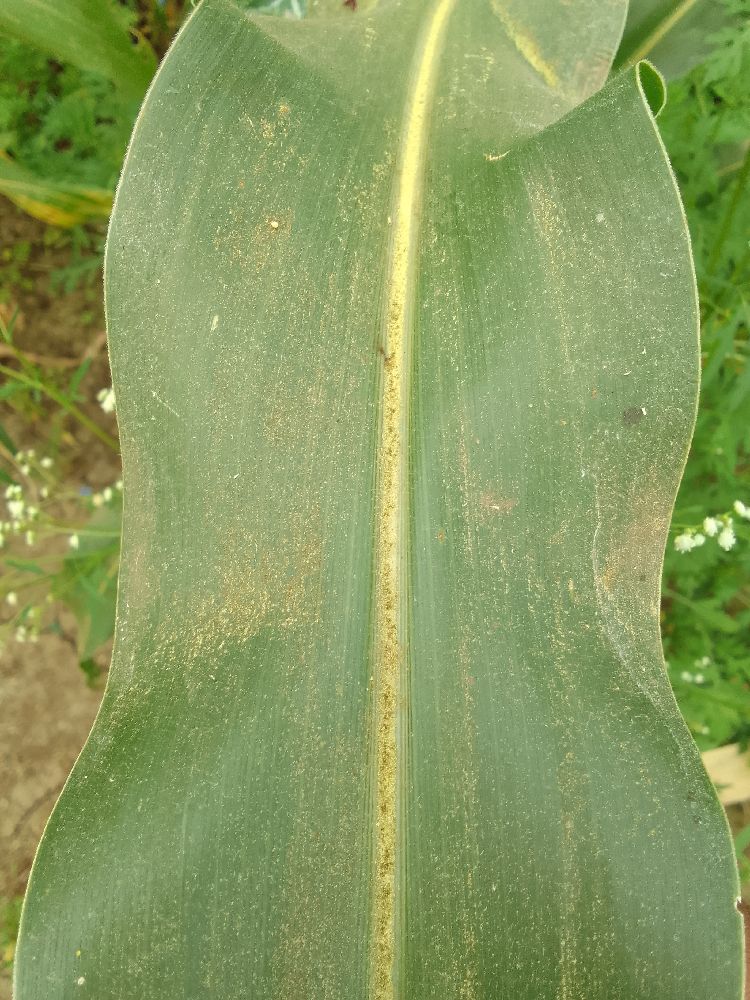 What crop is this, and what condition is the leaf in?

maize, healthy
